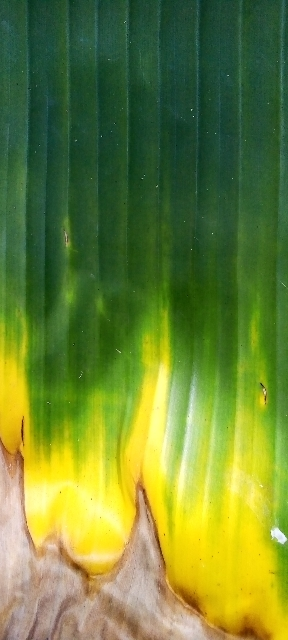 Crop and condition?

banana, fusarium wilt race 1
